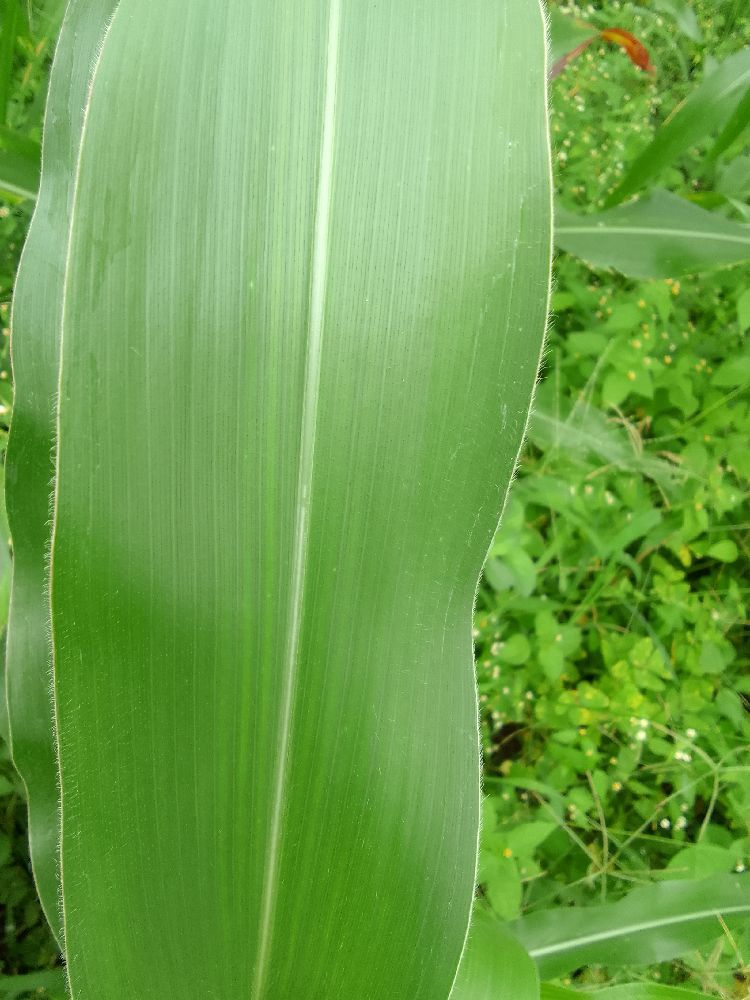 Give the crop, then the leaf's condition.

maize, healthy
